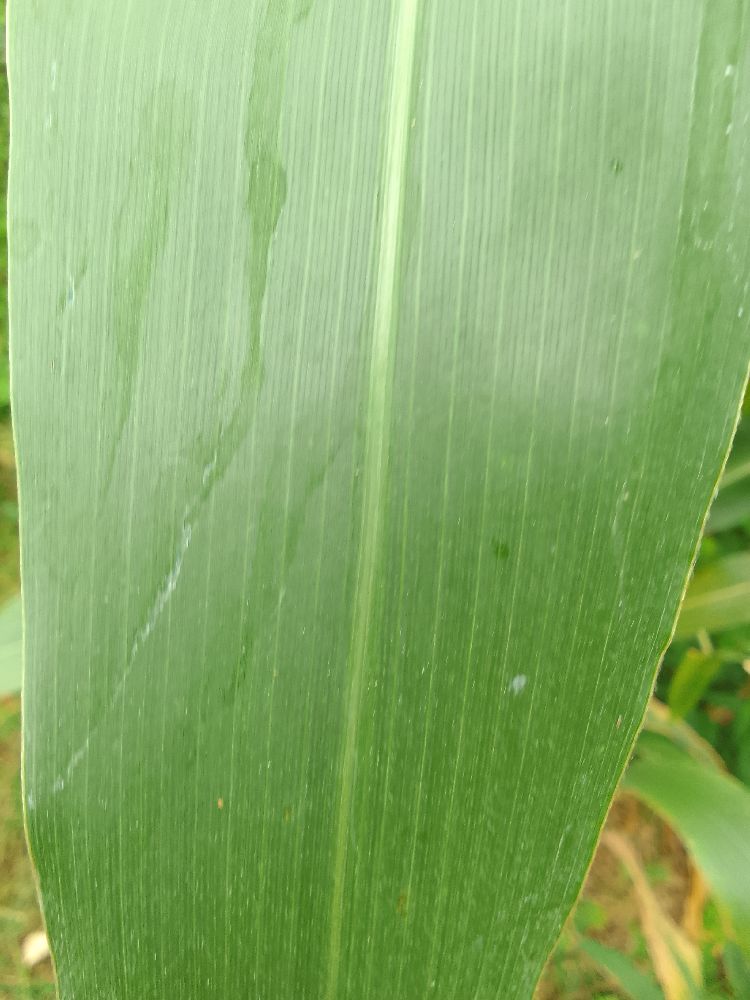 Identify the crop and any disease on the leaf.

maize, healthy
